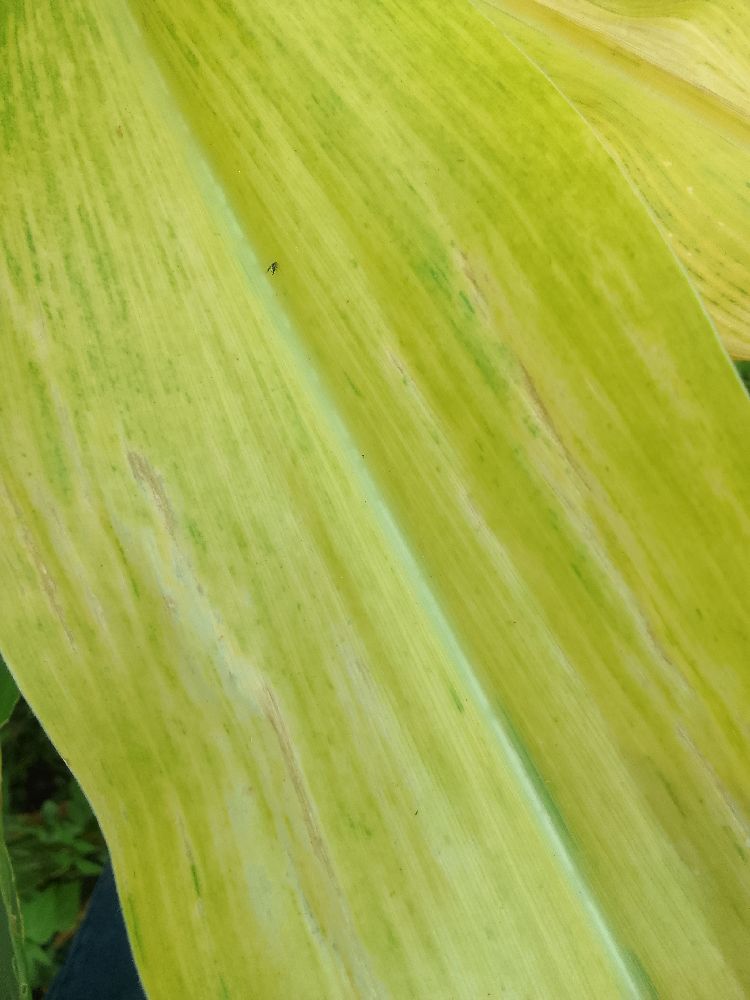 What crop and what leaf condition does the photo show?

maize, maize lethal necrosis
